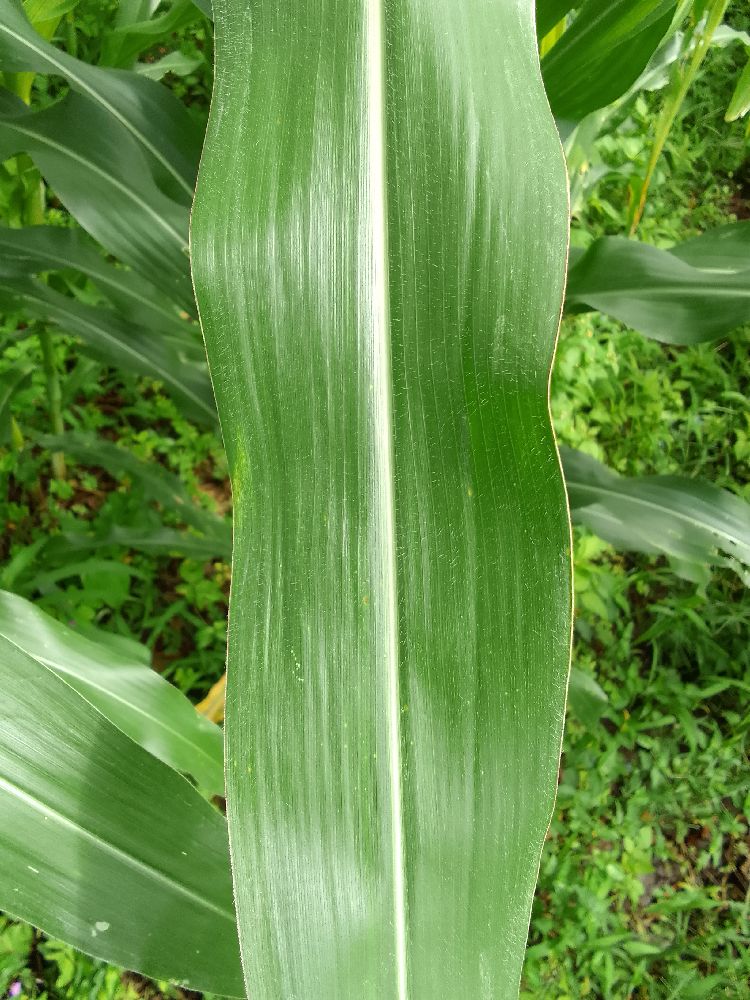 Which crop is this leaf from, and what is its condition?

maize, healthy
